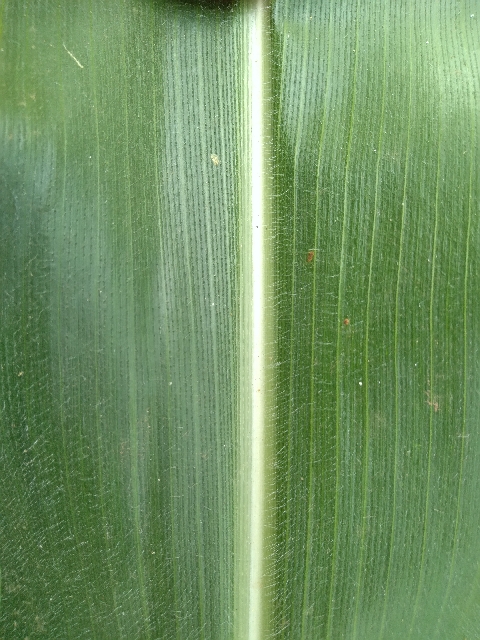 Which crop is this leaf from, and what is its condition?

maize, healthy
